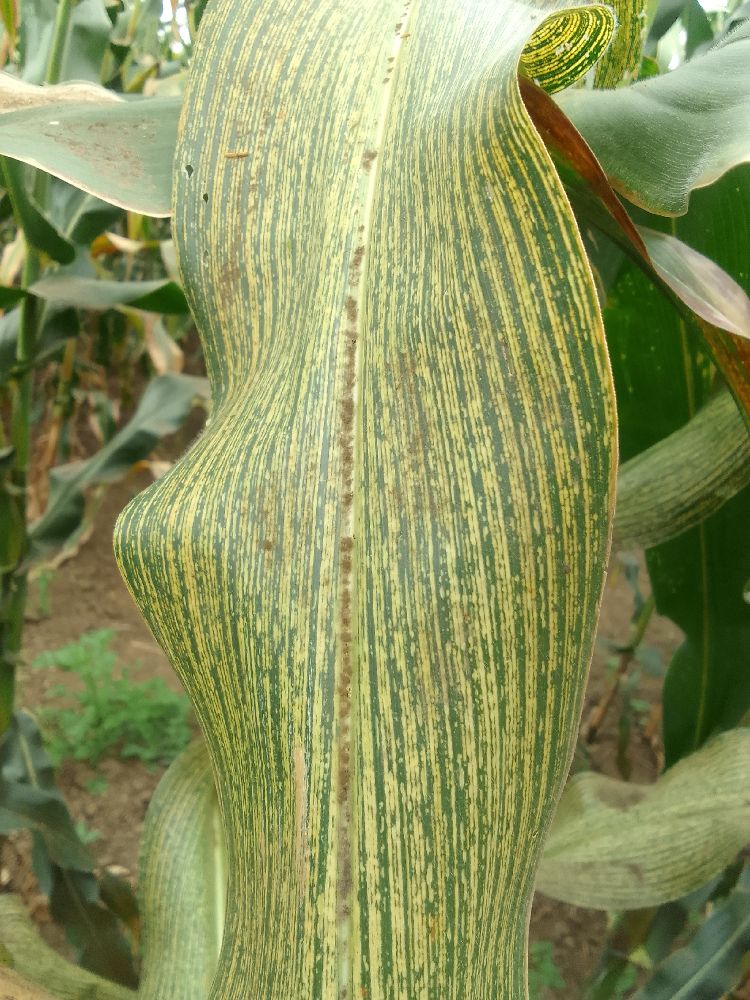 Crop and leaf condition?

maize, maize streak virus
